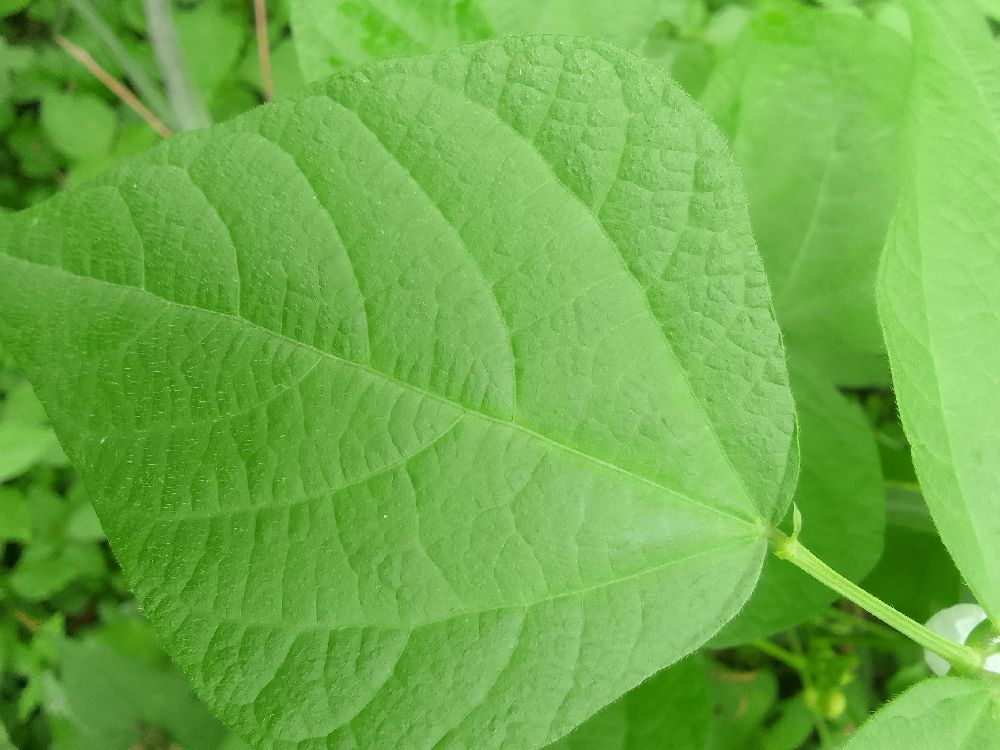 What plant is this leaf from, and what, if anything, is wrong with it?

common bean, healthy
